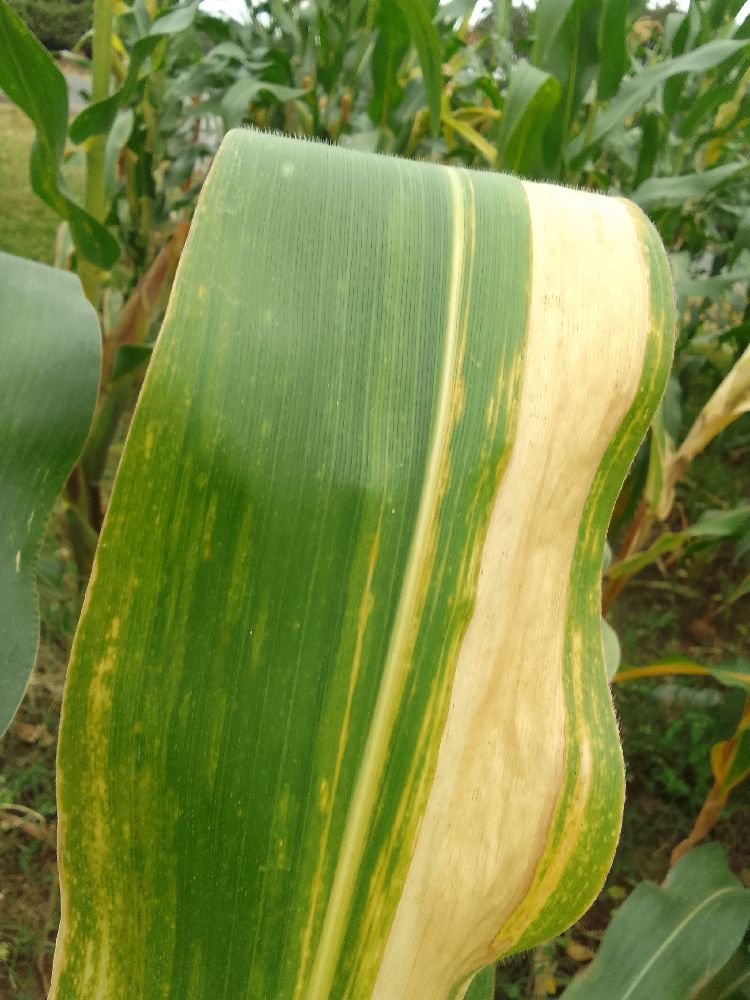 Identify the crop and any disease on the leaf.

maize, maize lethal necrosis
